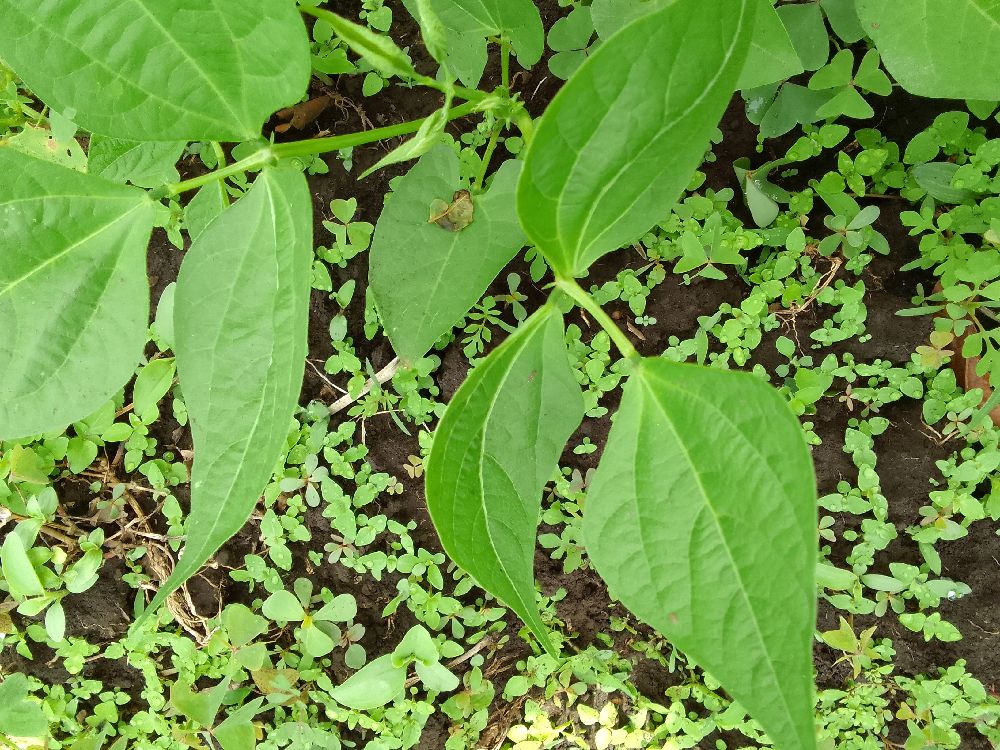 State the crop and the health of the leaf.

common bean, healthy
